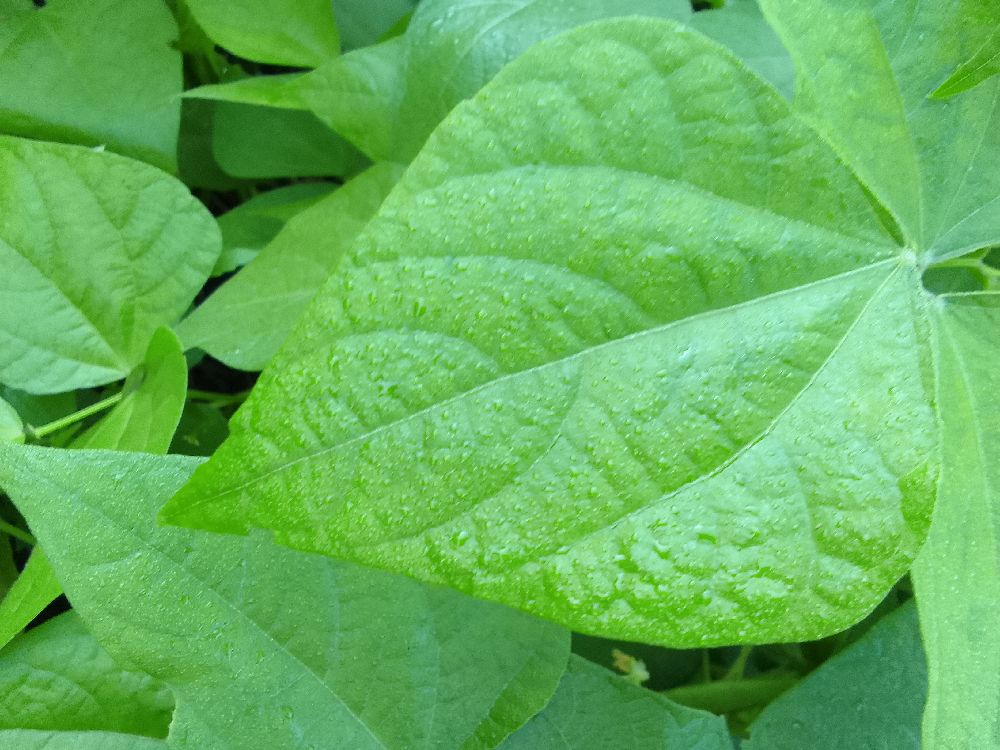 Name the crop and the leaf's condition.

common bean, healthy
